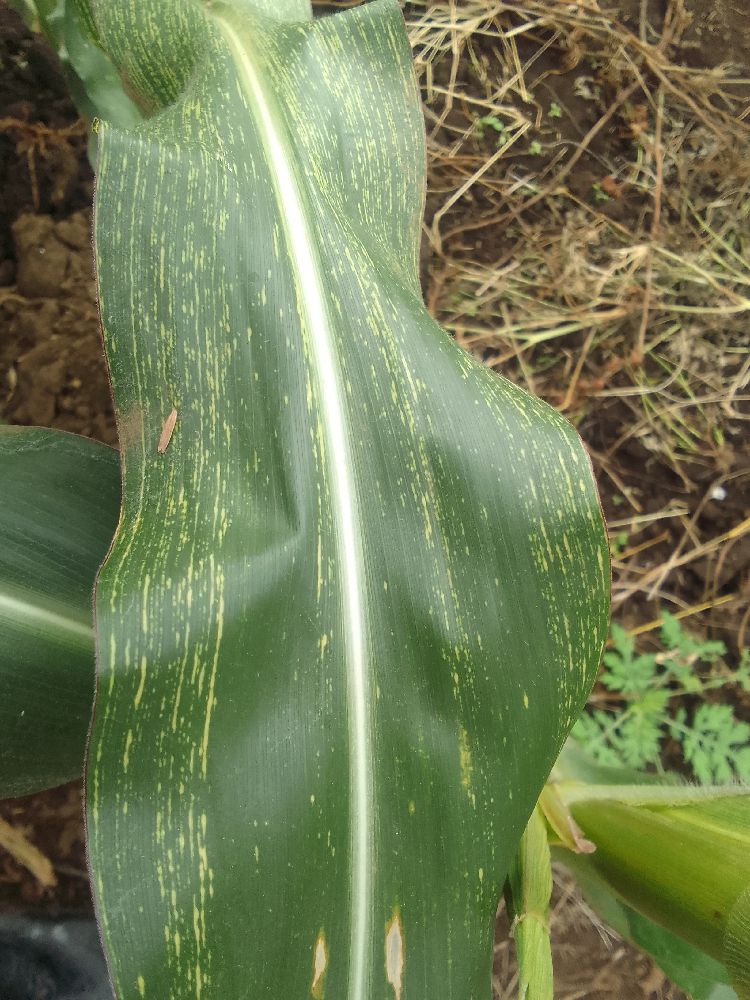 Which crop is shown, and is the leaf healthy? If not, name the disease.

maize, maize streak virus
